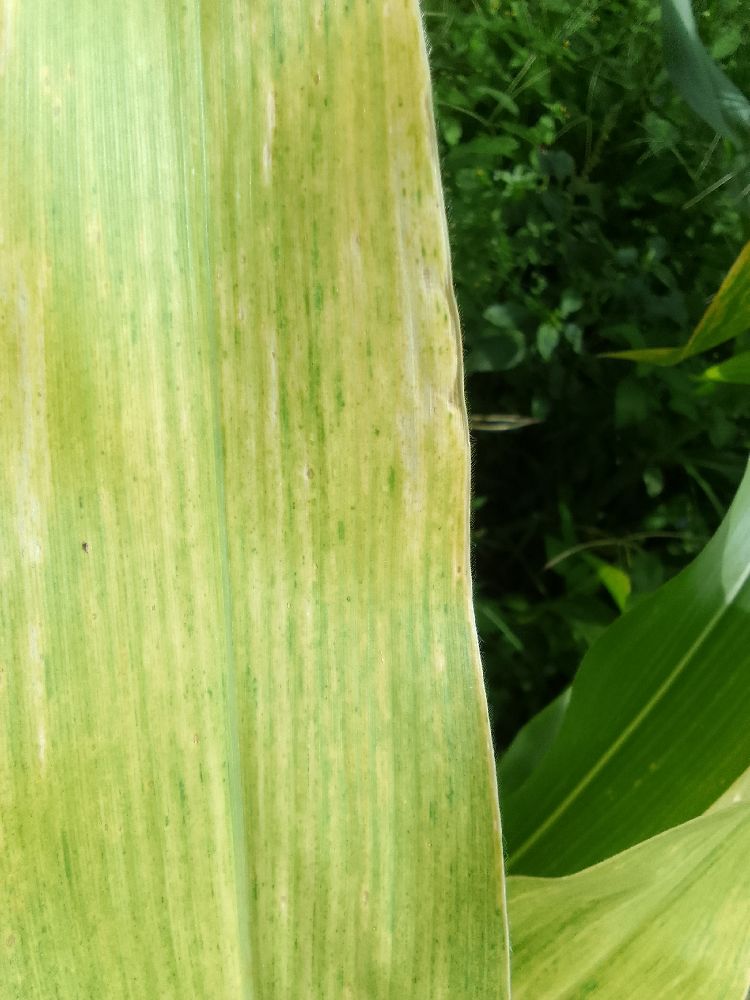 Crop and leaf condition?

maize, maize lethal necrosis
